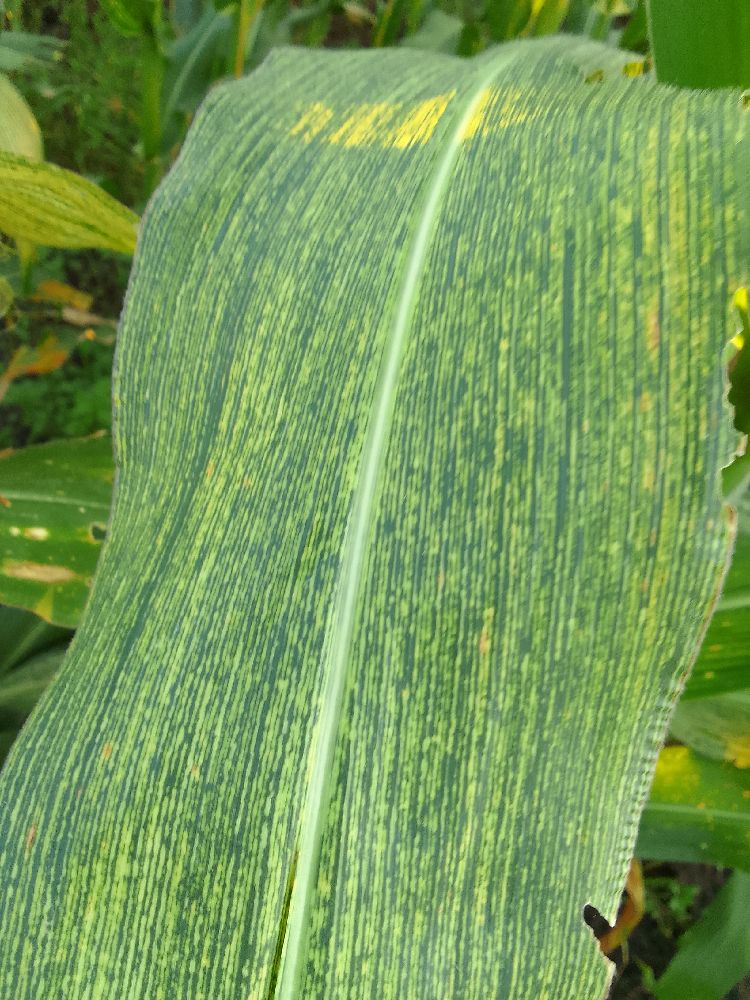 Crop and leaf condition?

maize, maize streak virus
